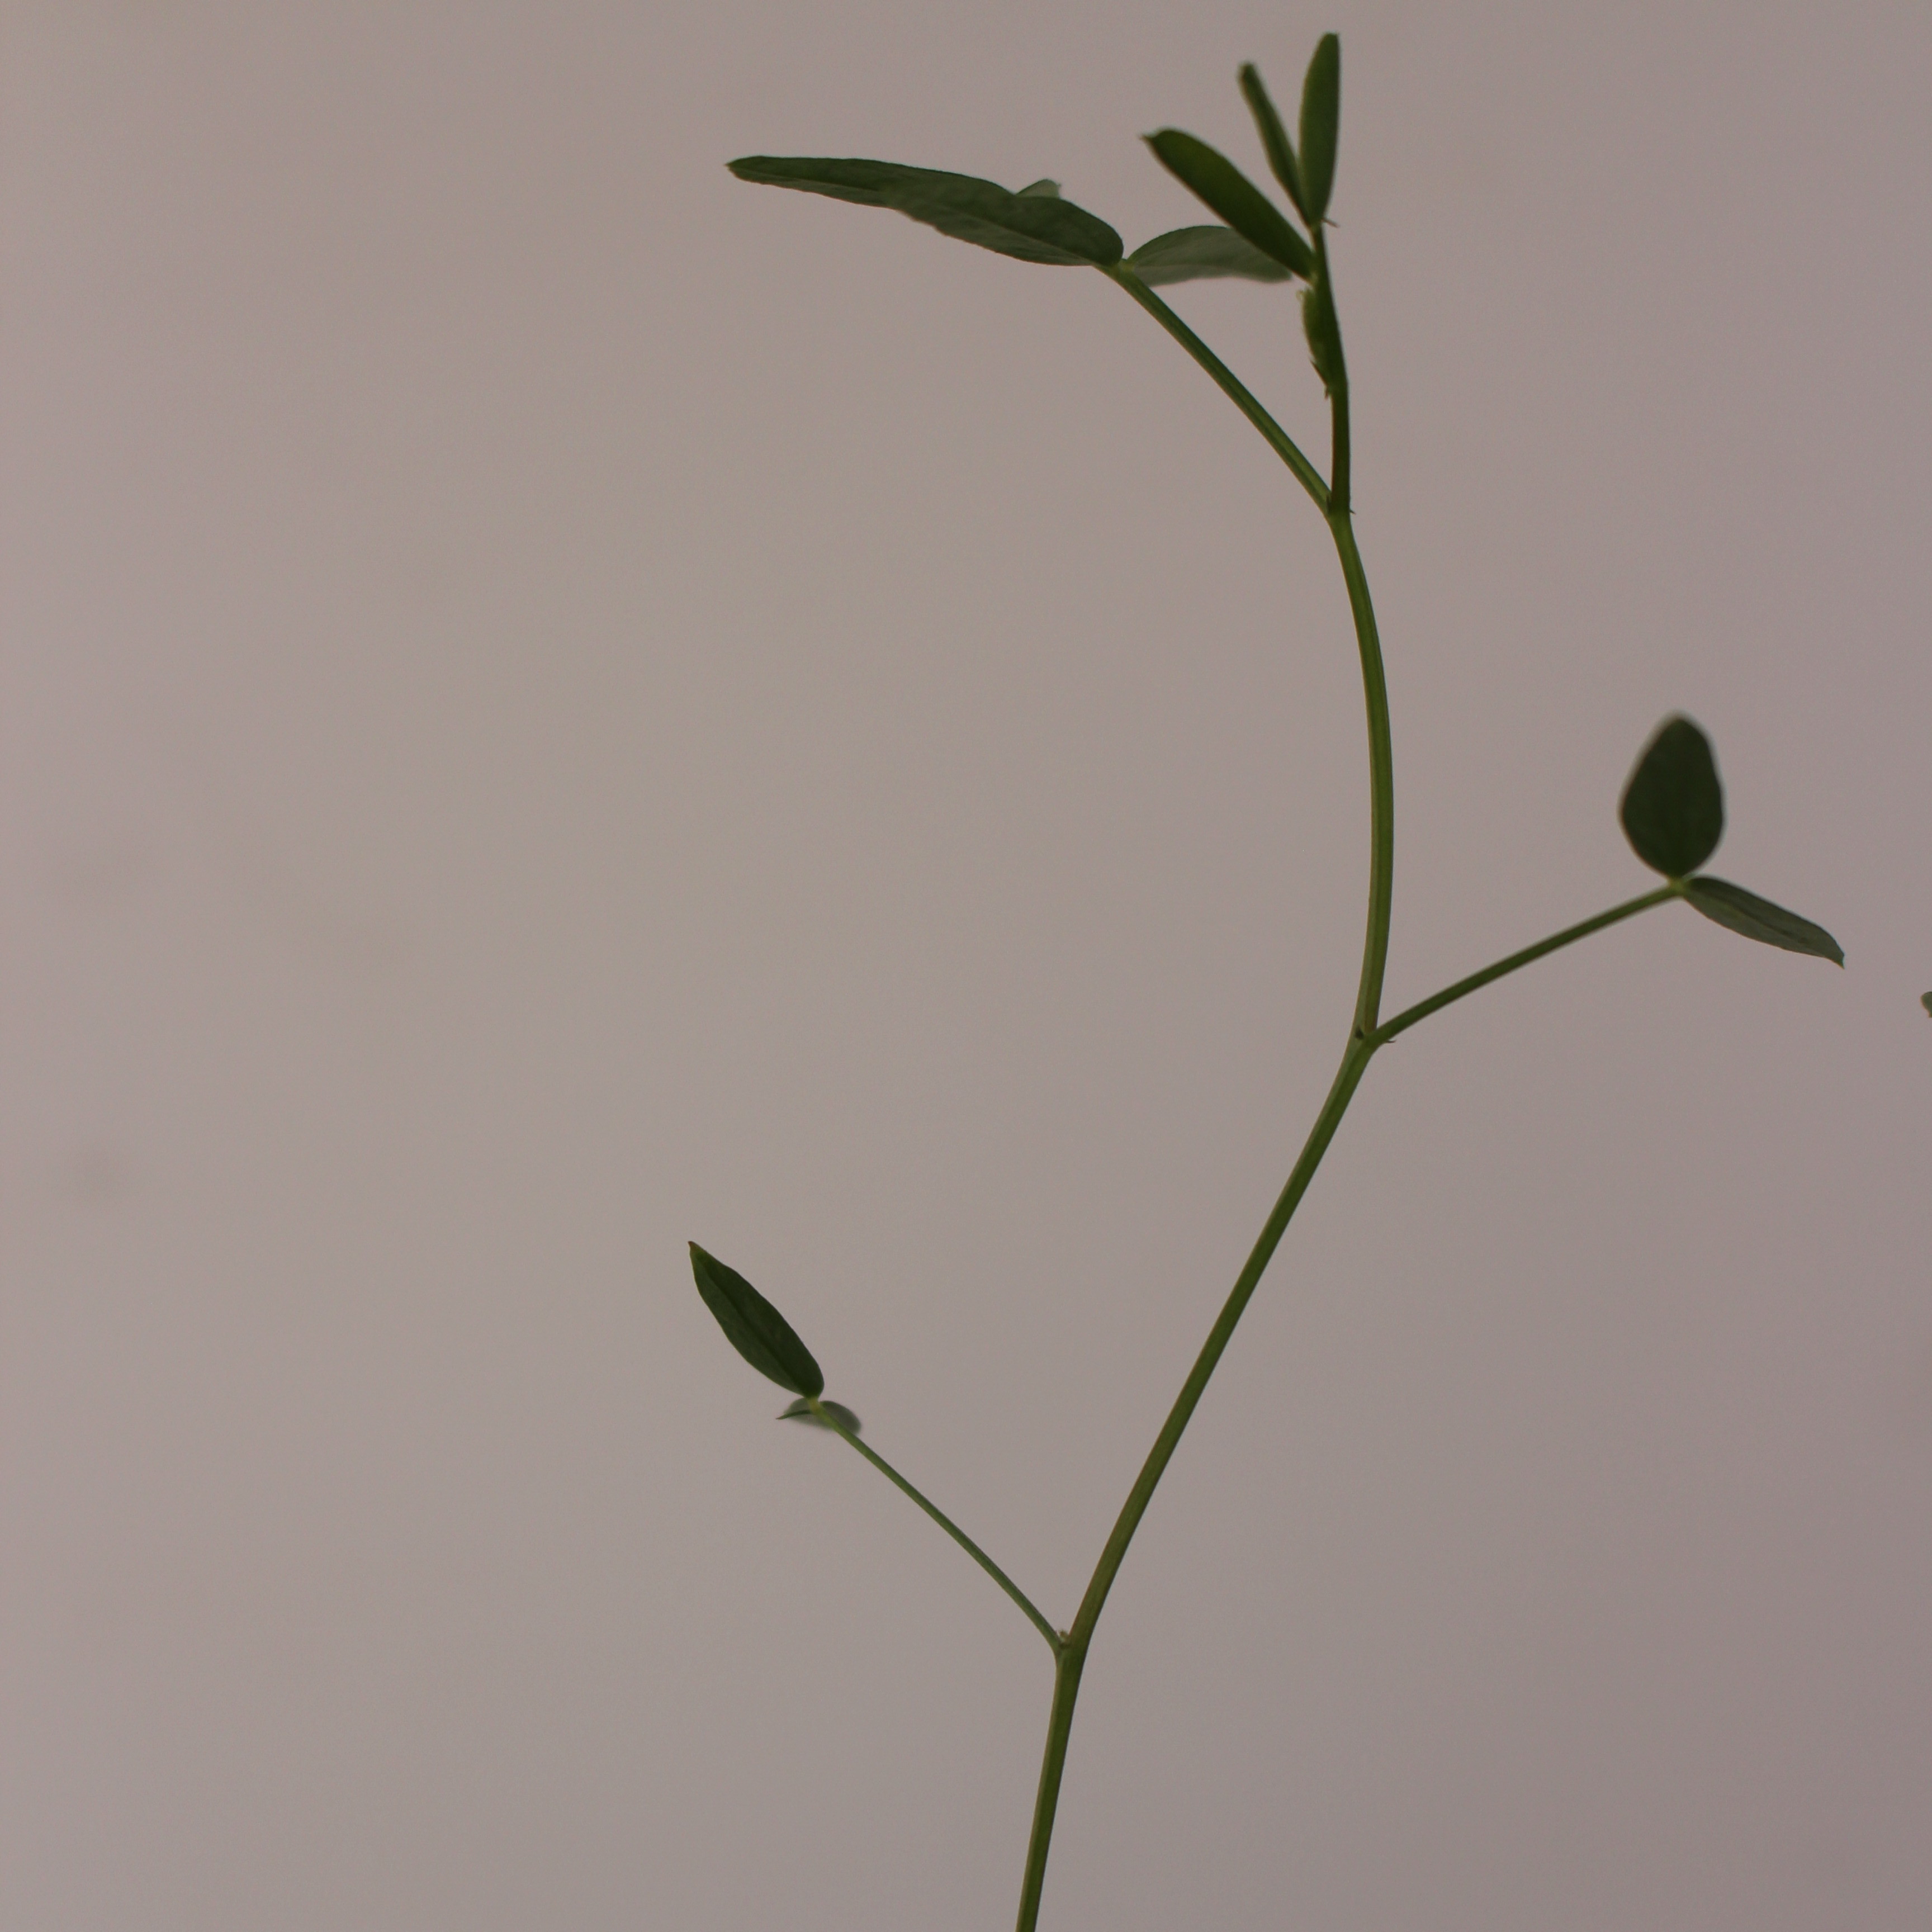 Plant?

Vicia sativa
